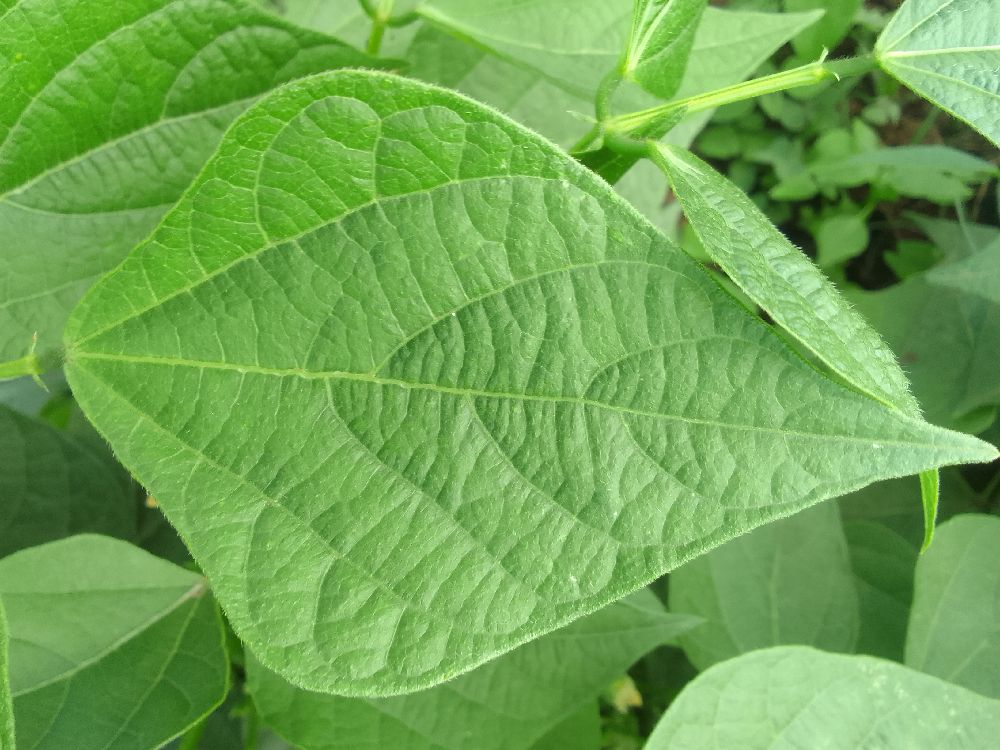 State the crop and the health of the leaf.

common bean, healthy
